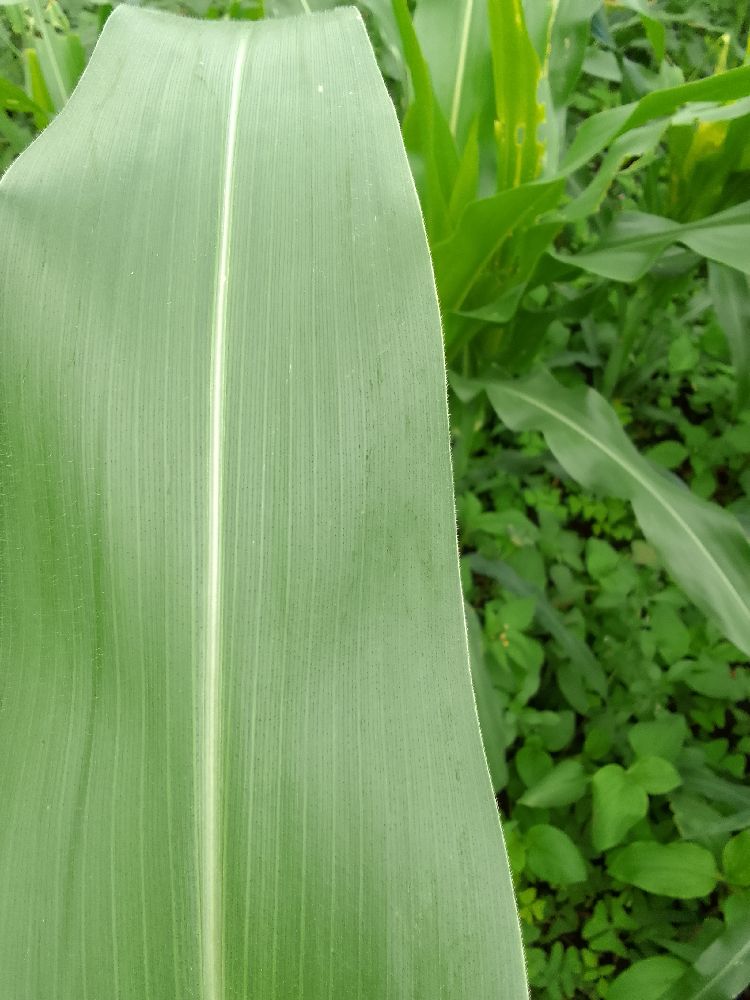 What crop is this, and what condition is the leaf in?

maize, healthy
